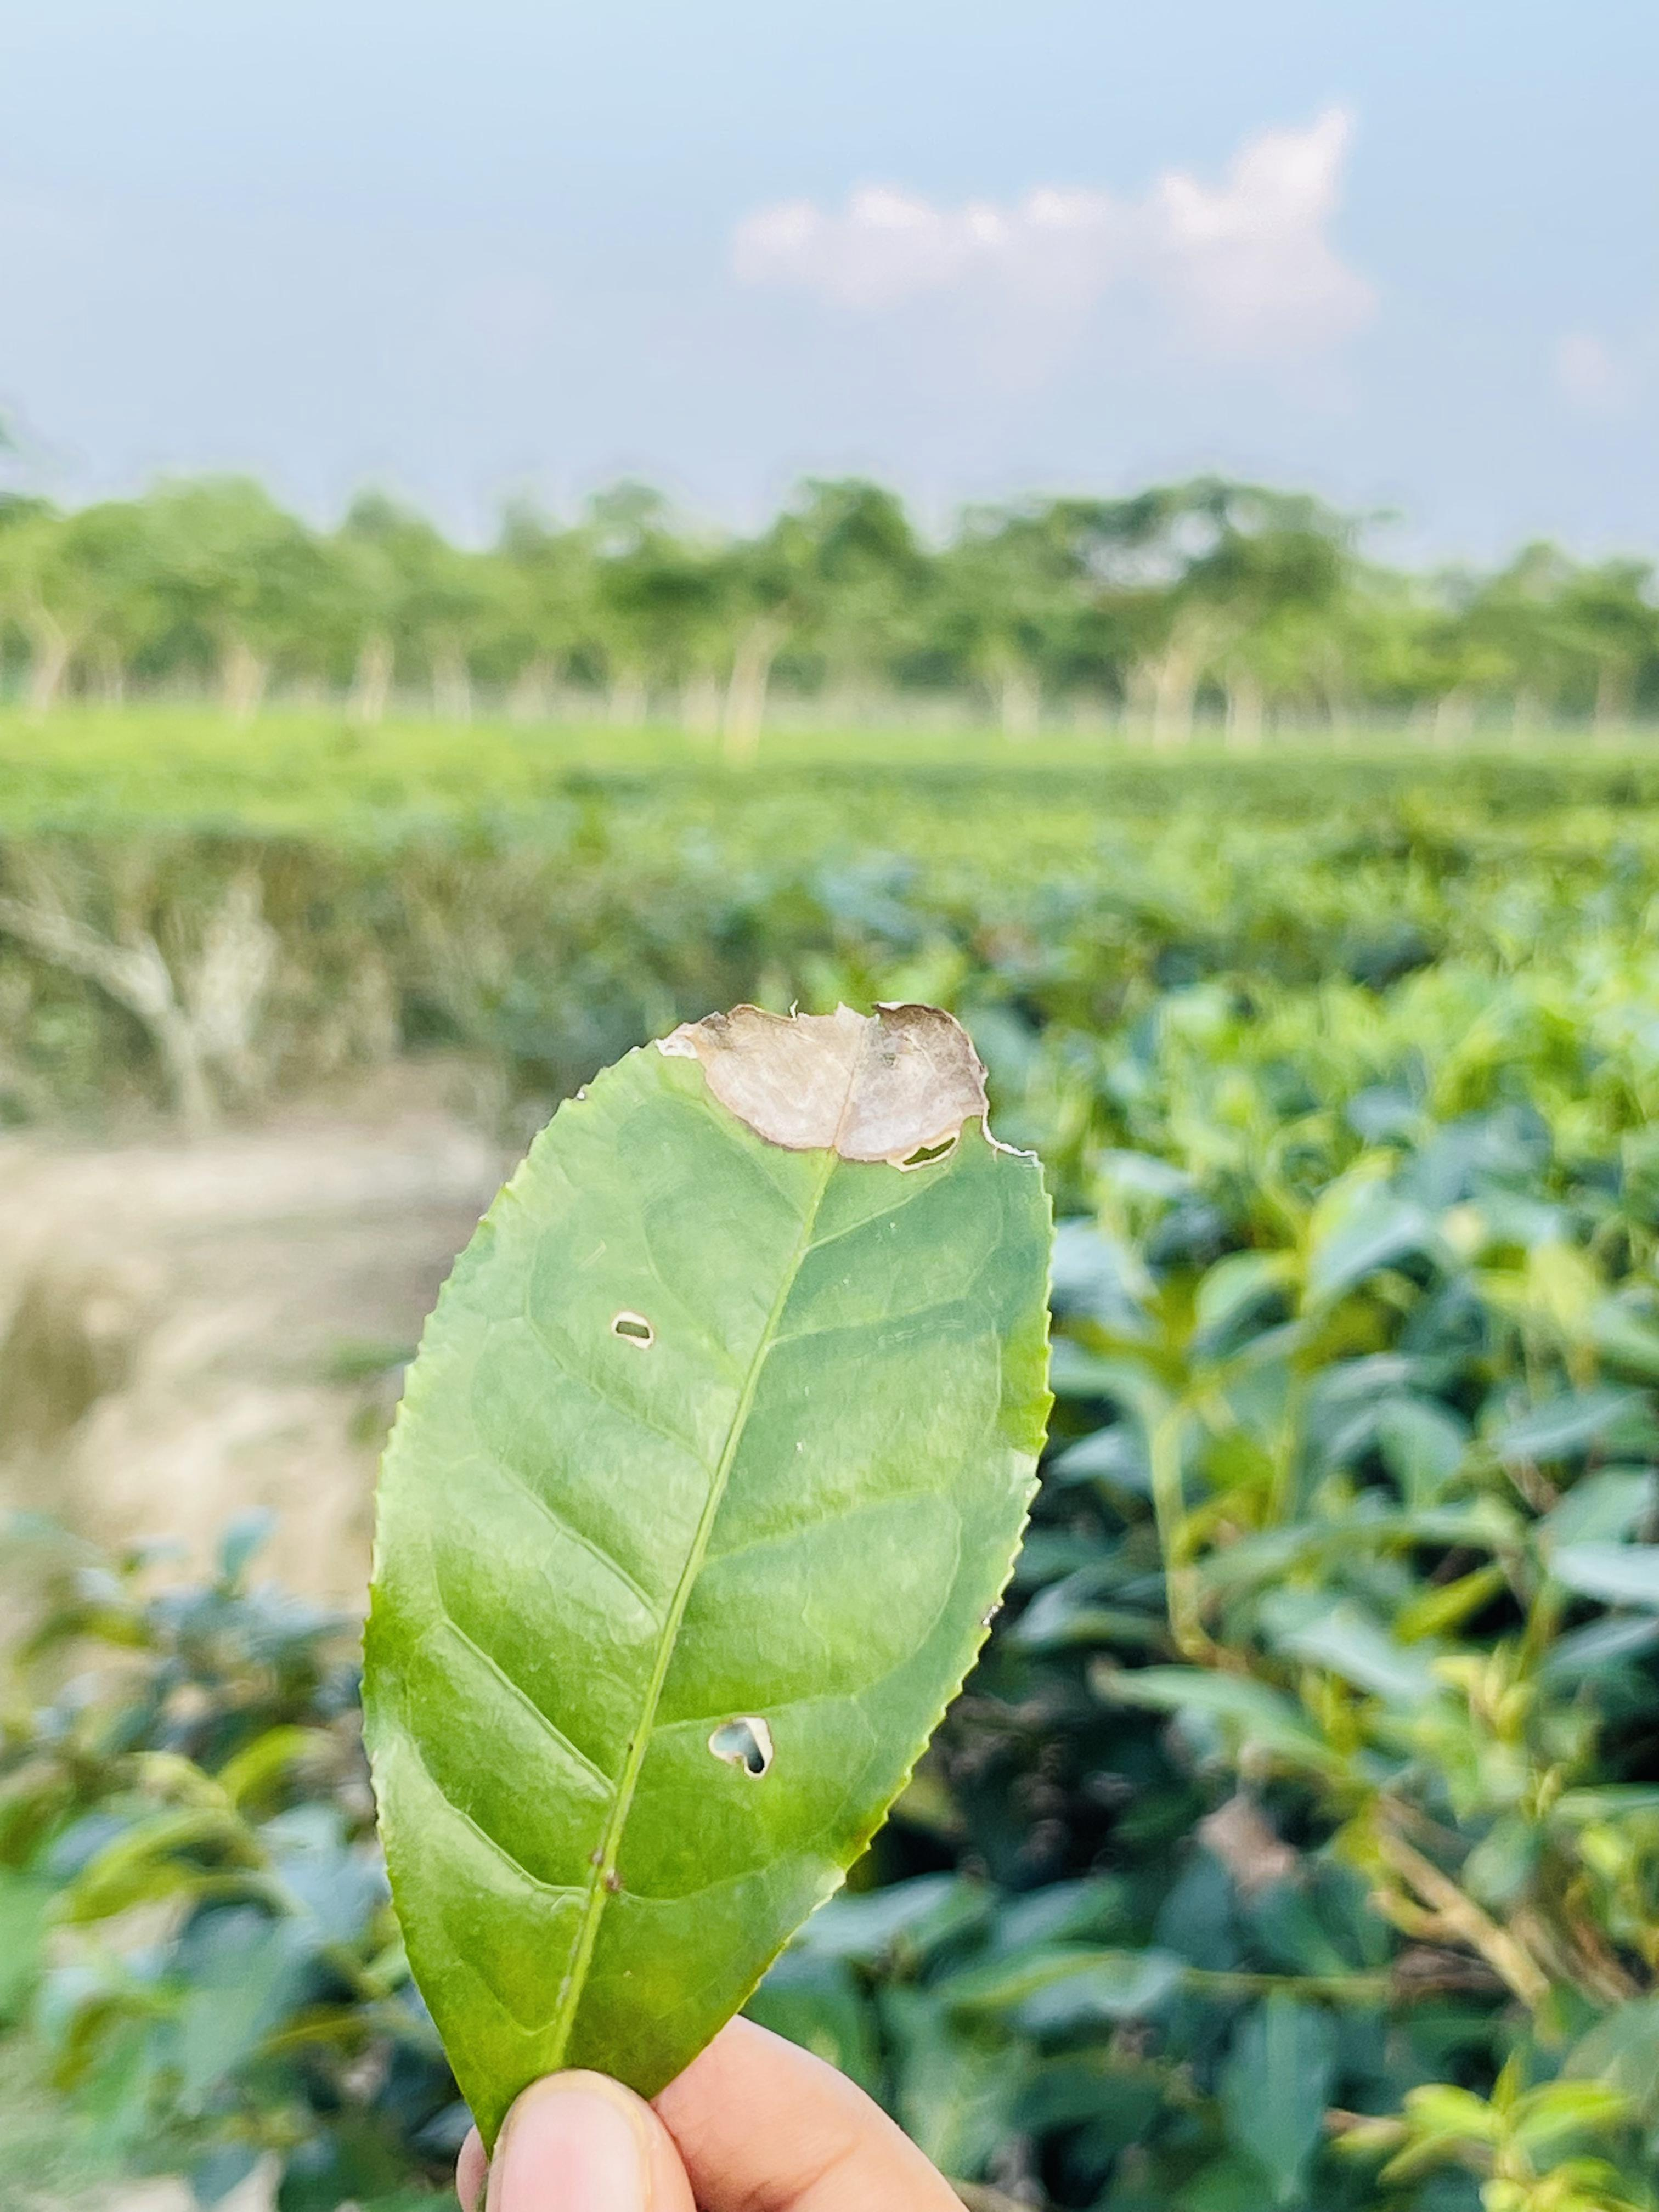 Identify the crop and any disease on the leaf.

tea, blight
